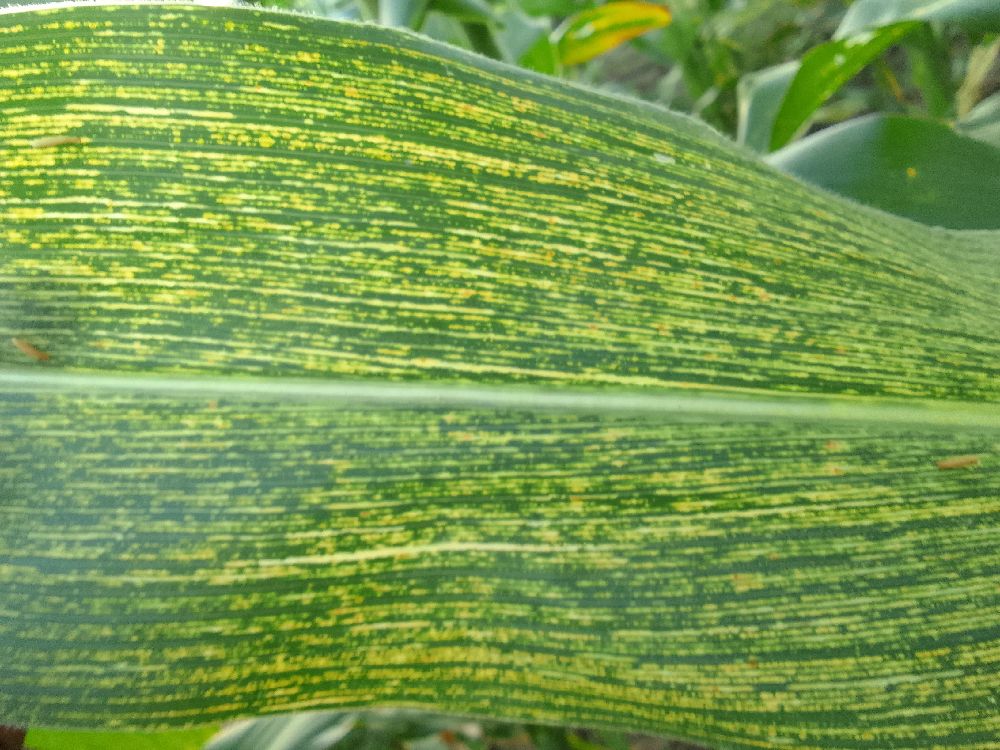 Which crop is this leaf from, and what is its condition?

maize, maize streak virus
